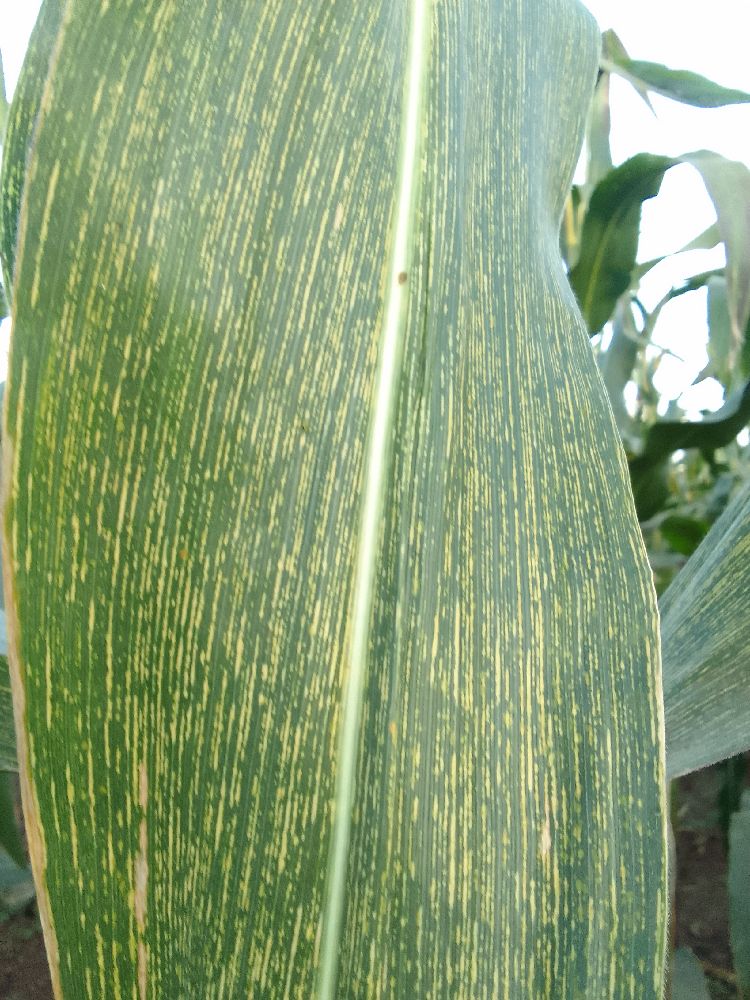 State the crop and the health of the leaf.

maize, maize streak virus
